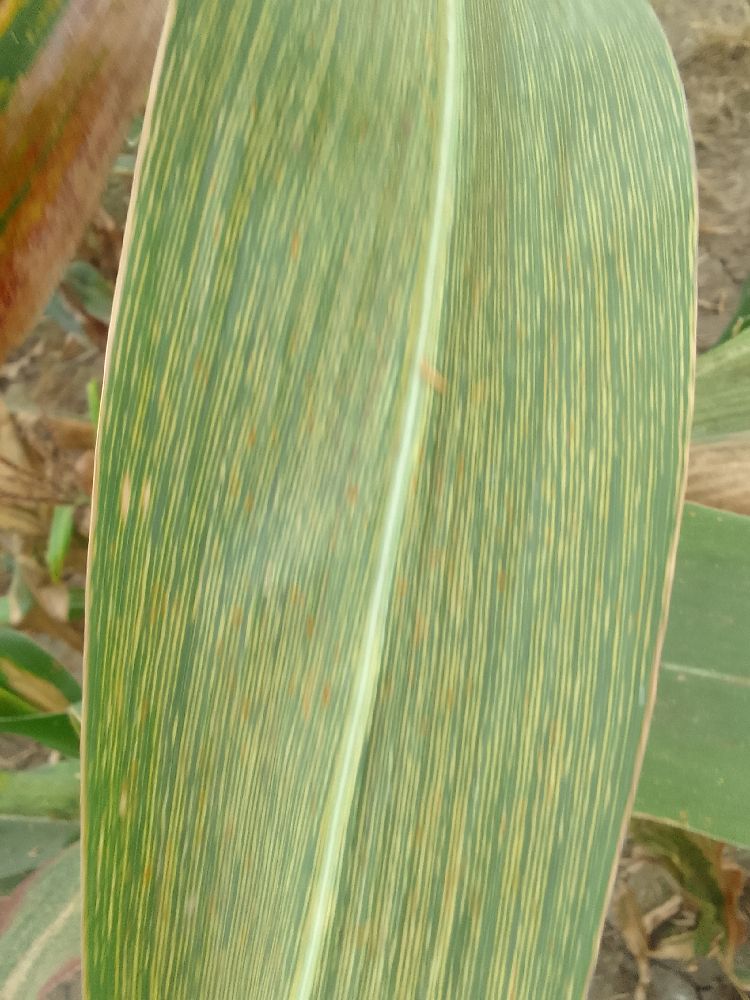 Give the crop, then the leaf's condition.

maize, maize streak virus
